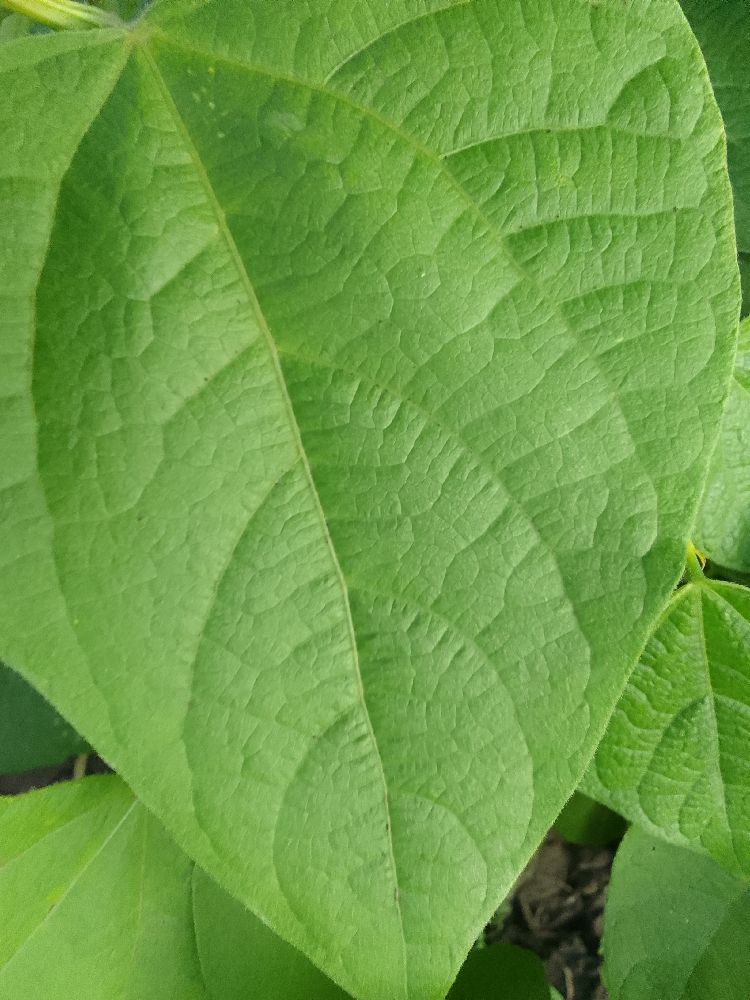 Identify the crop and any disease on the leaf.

common bean, healthy
